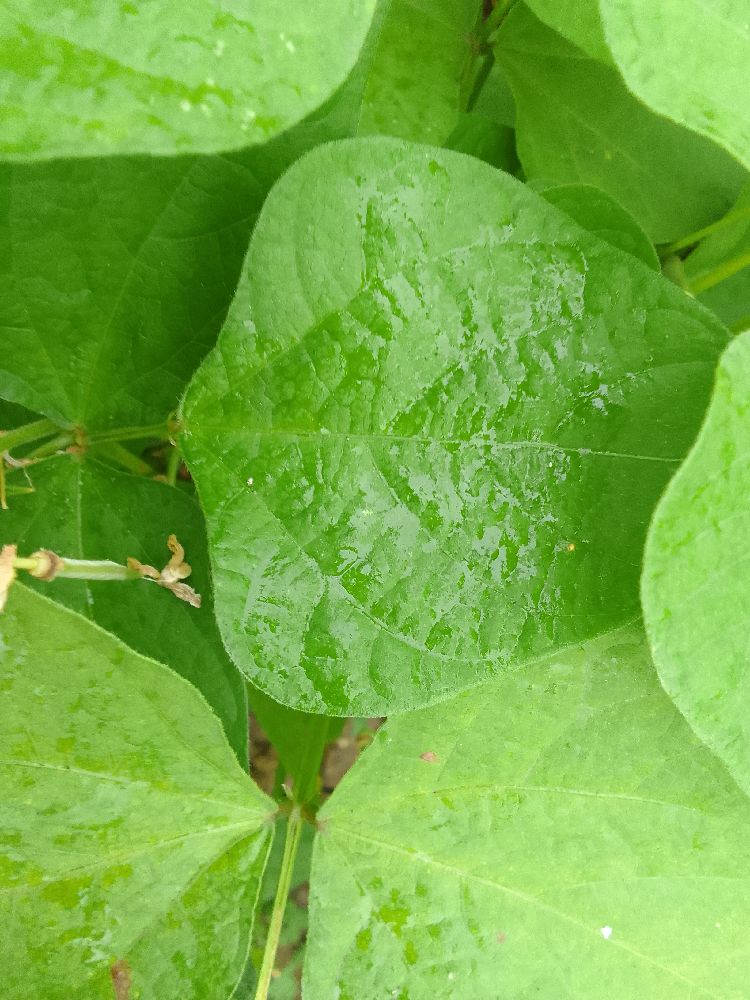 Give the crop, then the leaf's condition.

common bean, healthy
